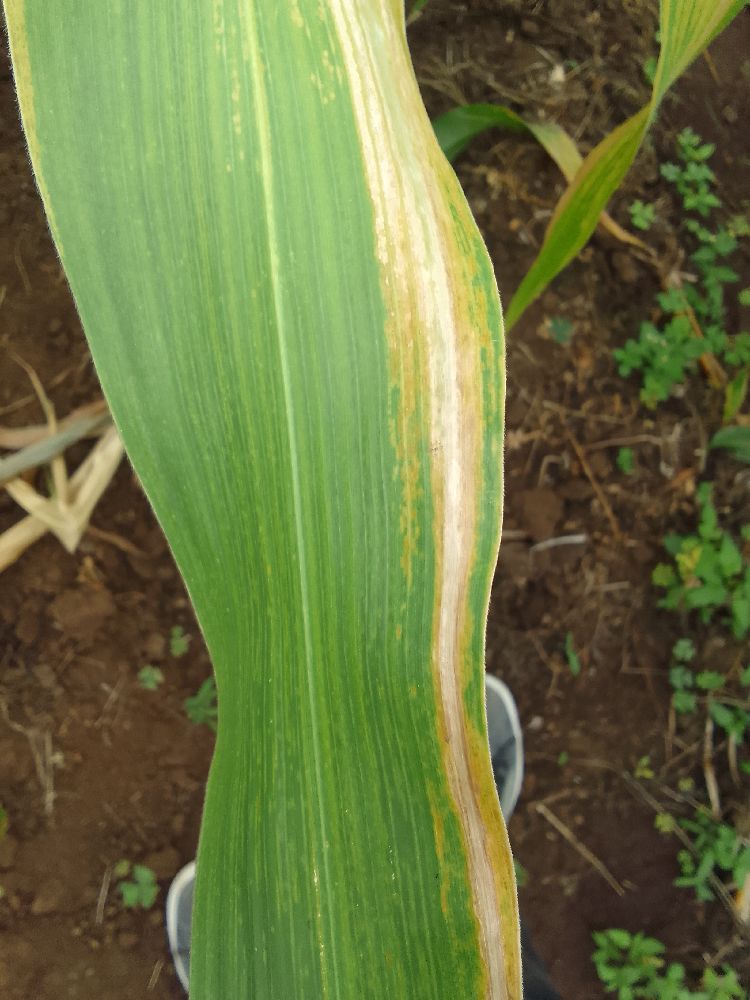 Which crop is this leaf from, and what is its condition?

maize, maize lethal necrosis
